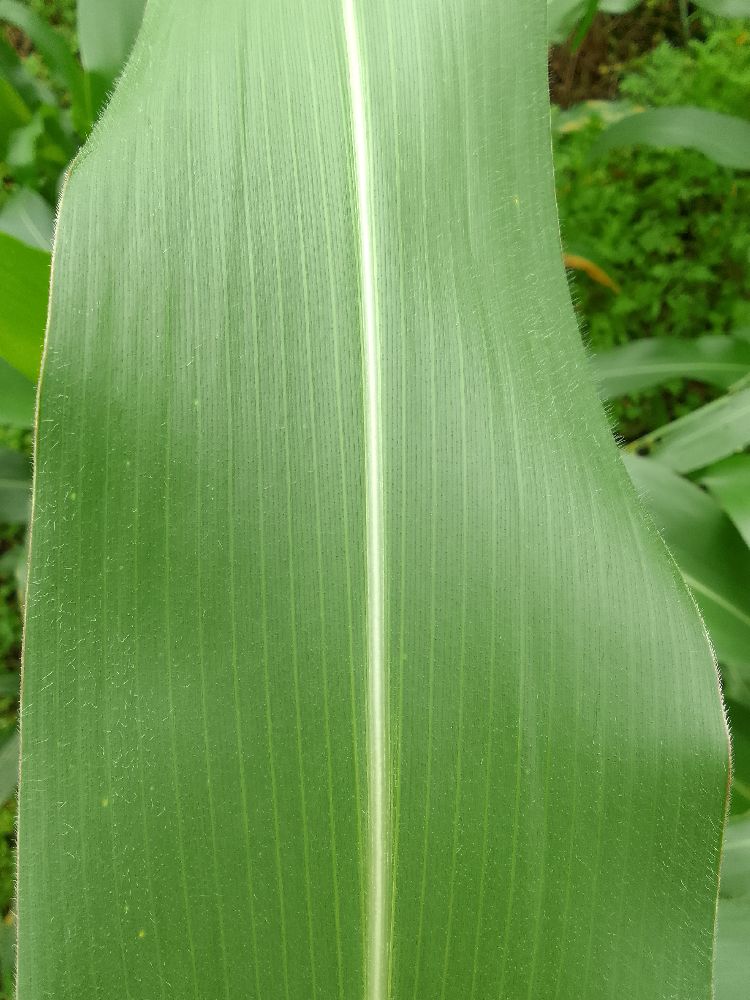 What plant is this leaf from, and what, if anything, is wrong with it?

maize, healthy
